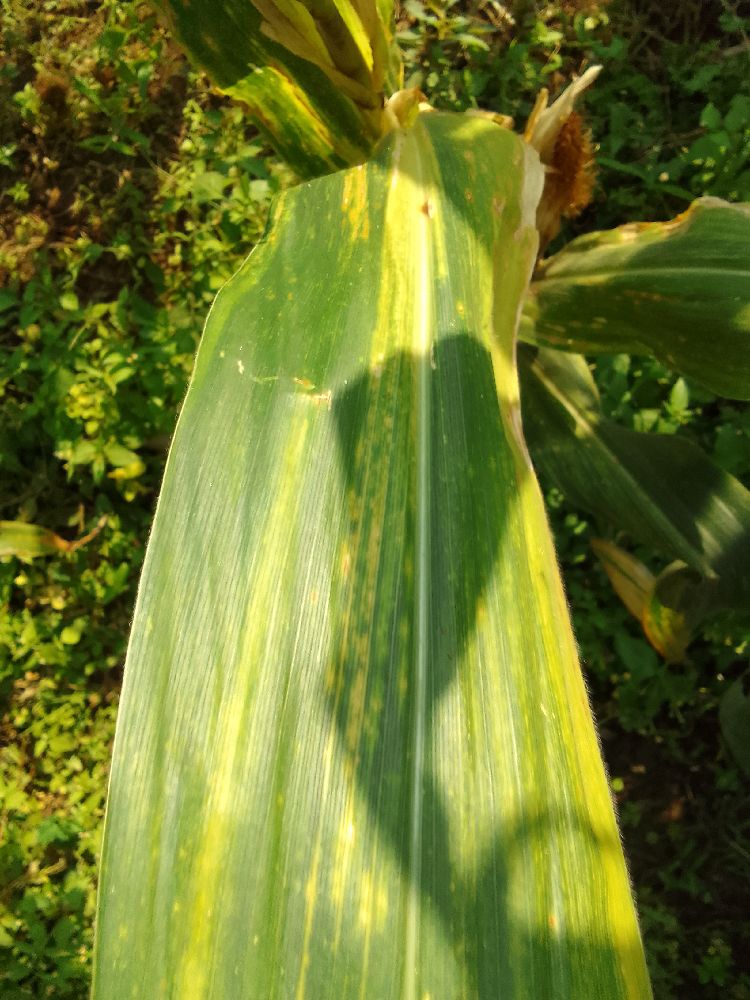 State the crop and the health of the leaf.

maize, maize lethal necrosis
